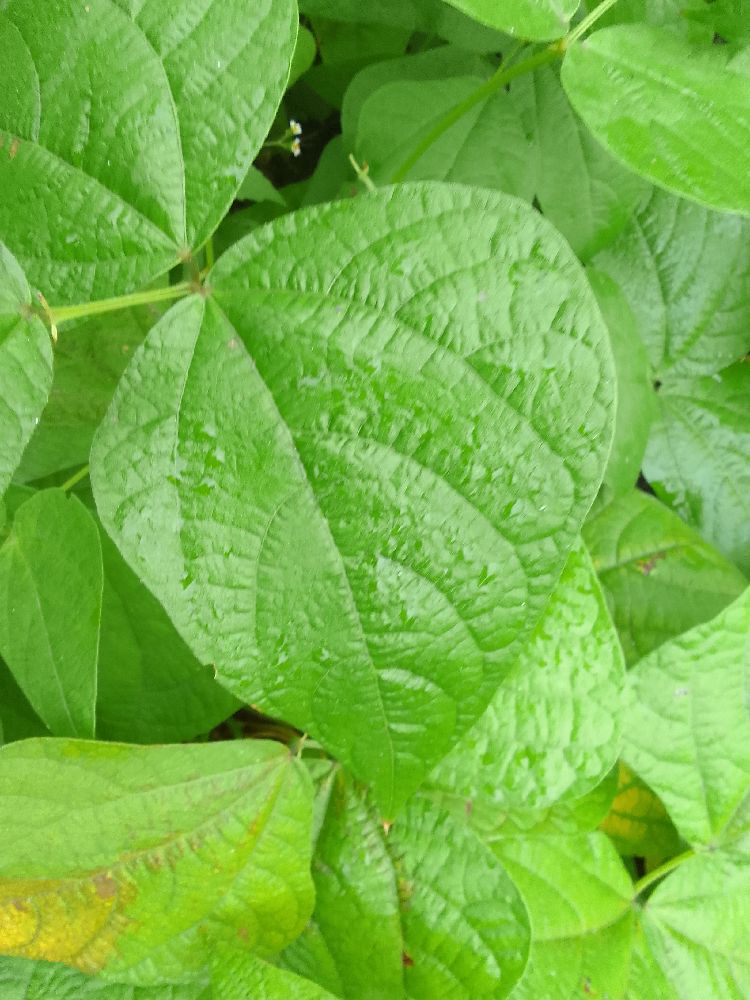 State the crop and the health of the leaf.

common bean, healthy
